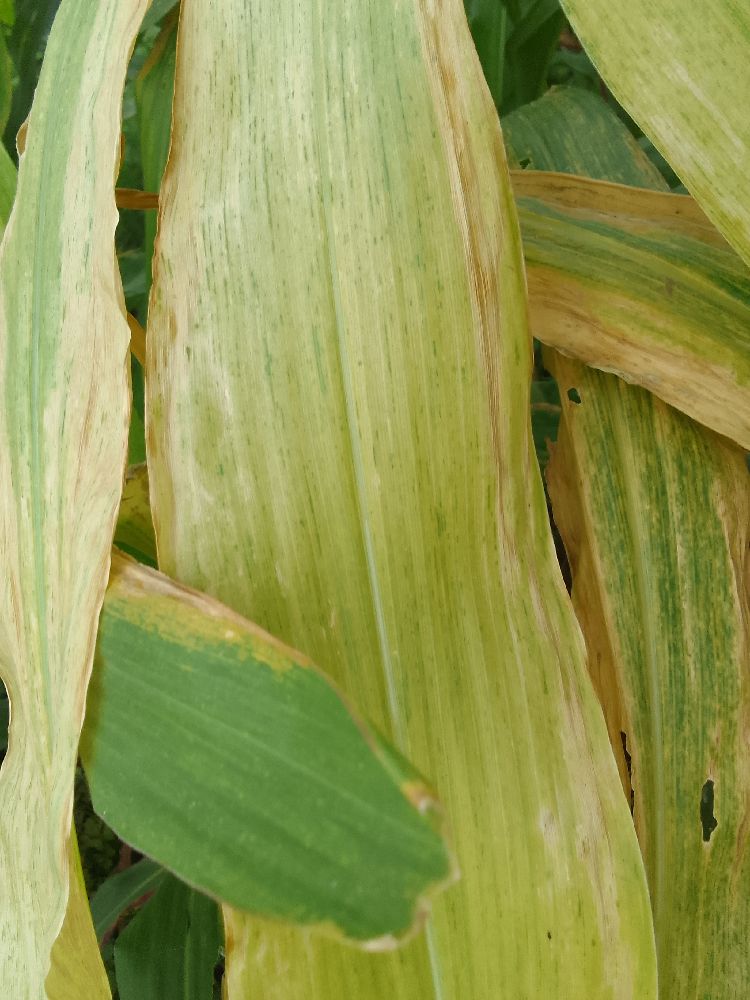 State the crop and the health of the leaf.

maize, maize lethal necrosis
